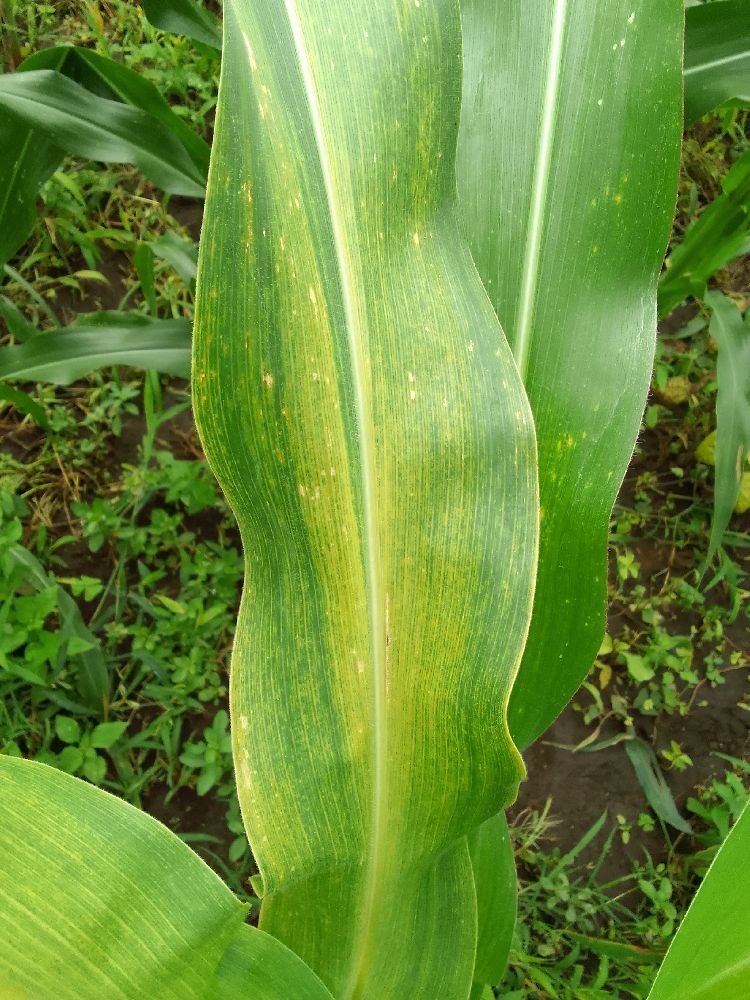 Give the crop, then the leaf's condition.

maize, maize lethal necrosis
